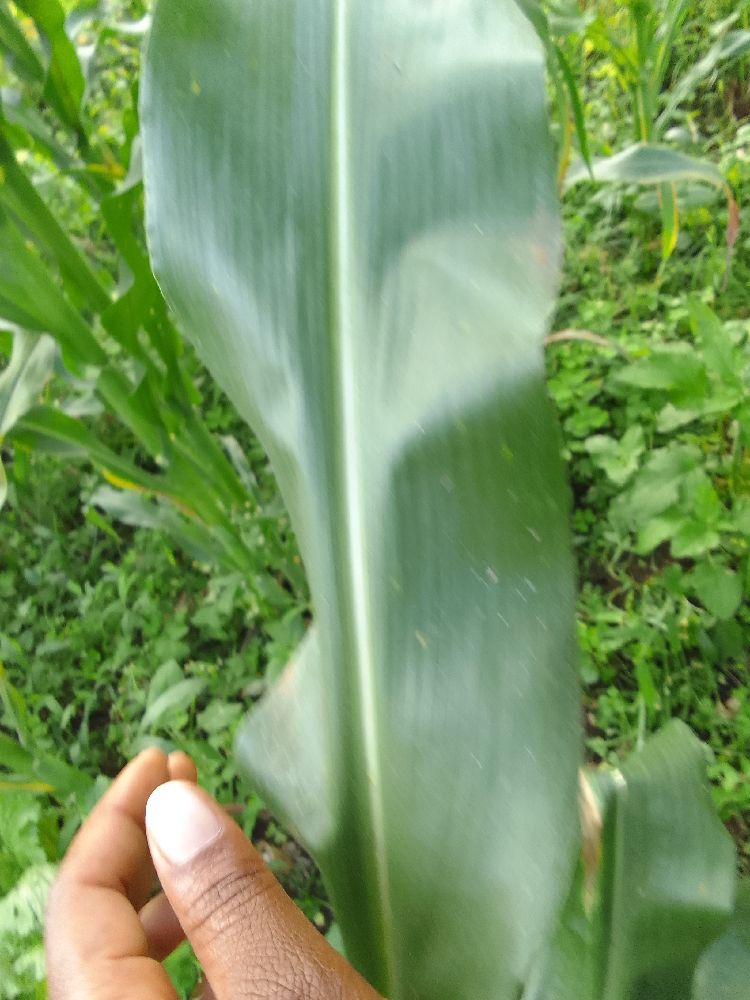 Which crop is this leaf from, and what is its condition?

maize, healthy
